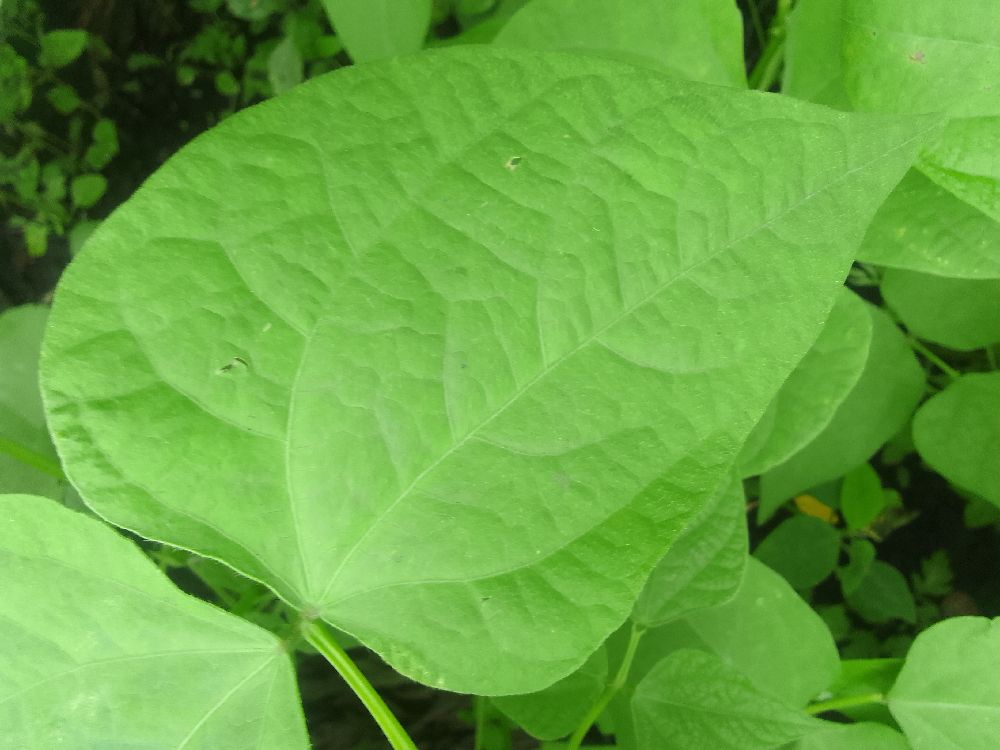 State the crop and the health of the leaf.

common bean, healthy
